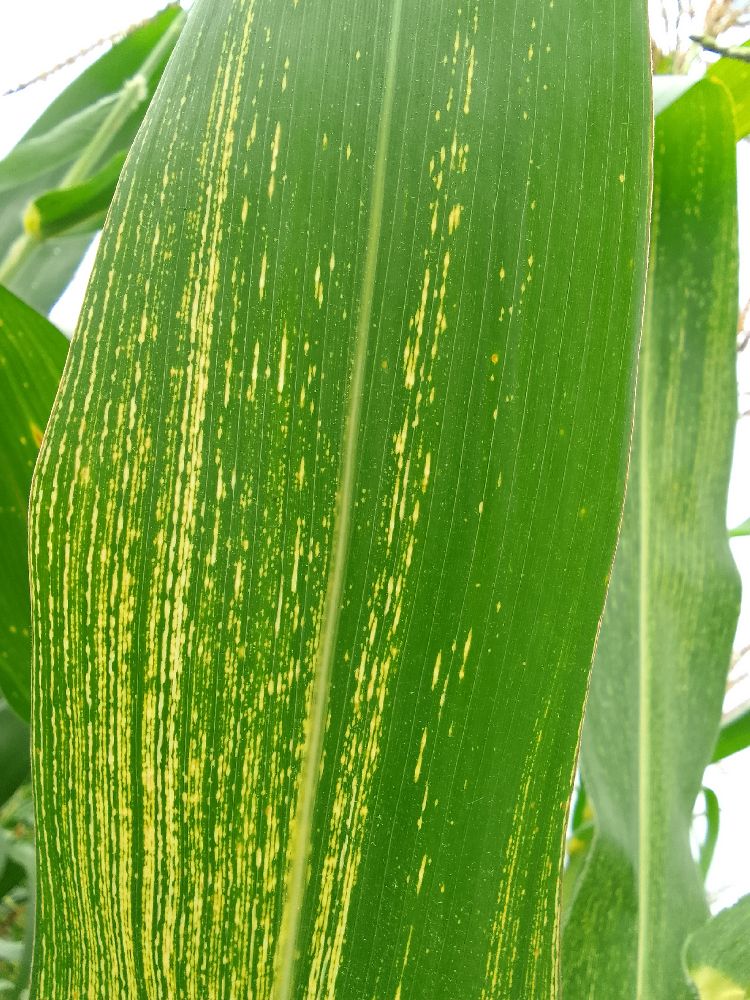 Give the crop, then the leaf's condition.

maize, maize streak virus
